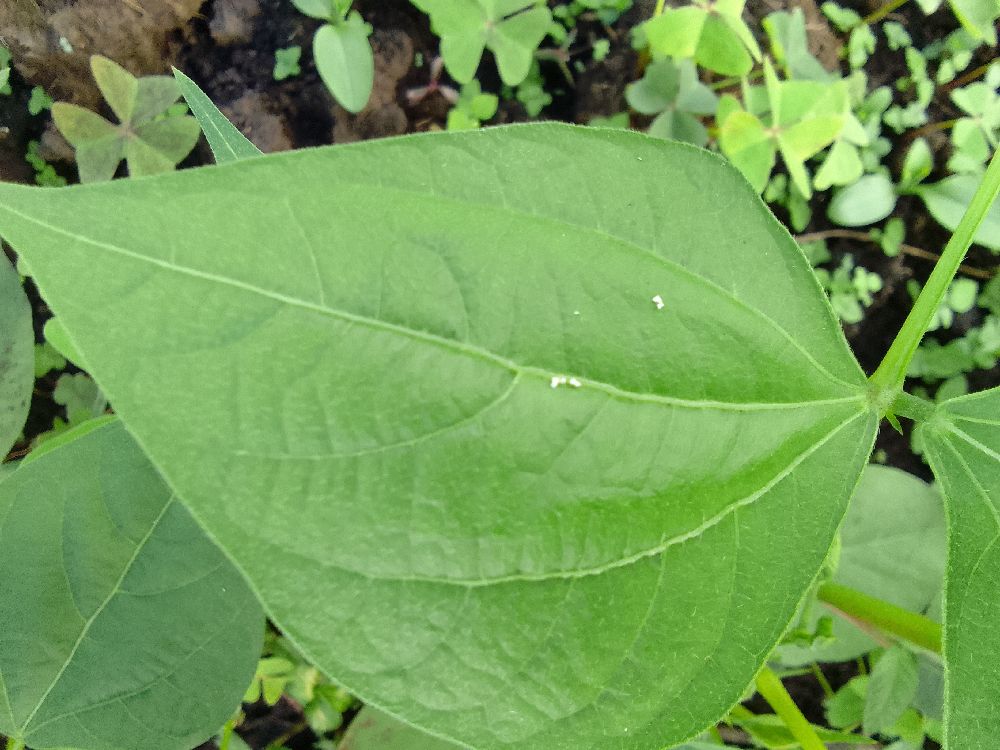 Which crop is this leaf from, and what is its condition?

common bean, healthy
